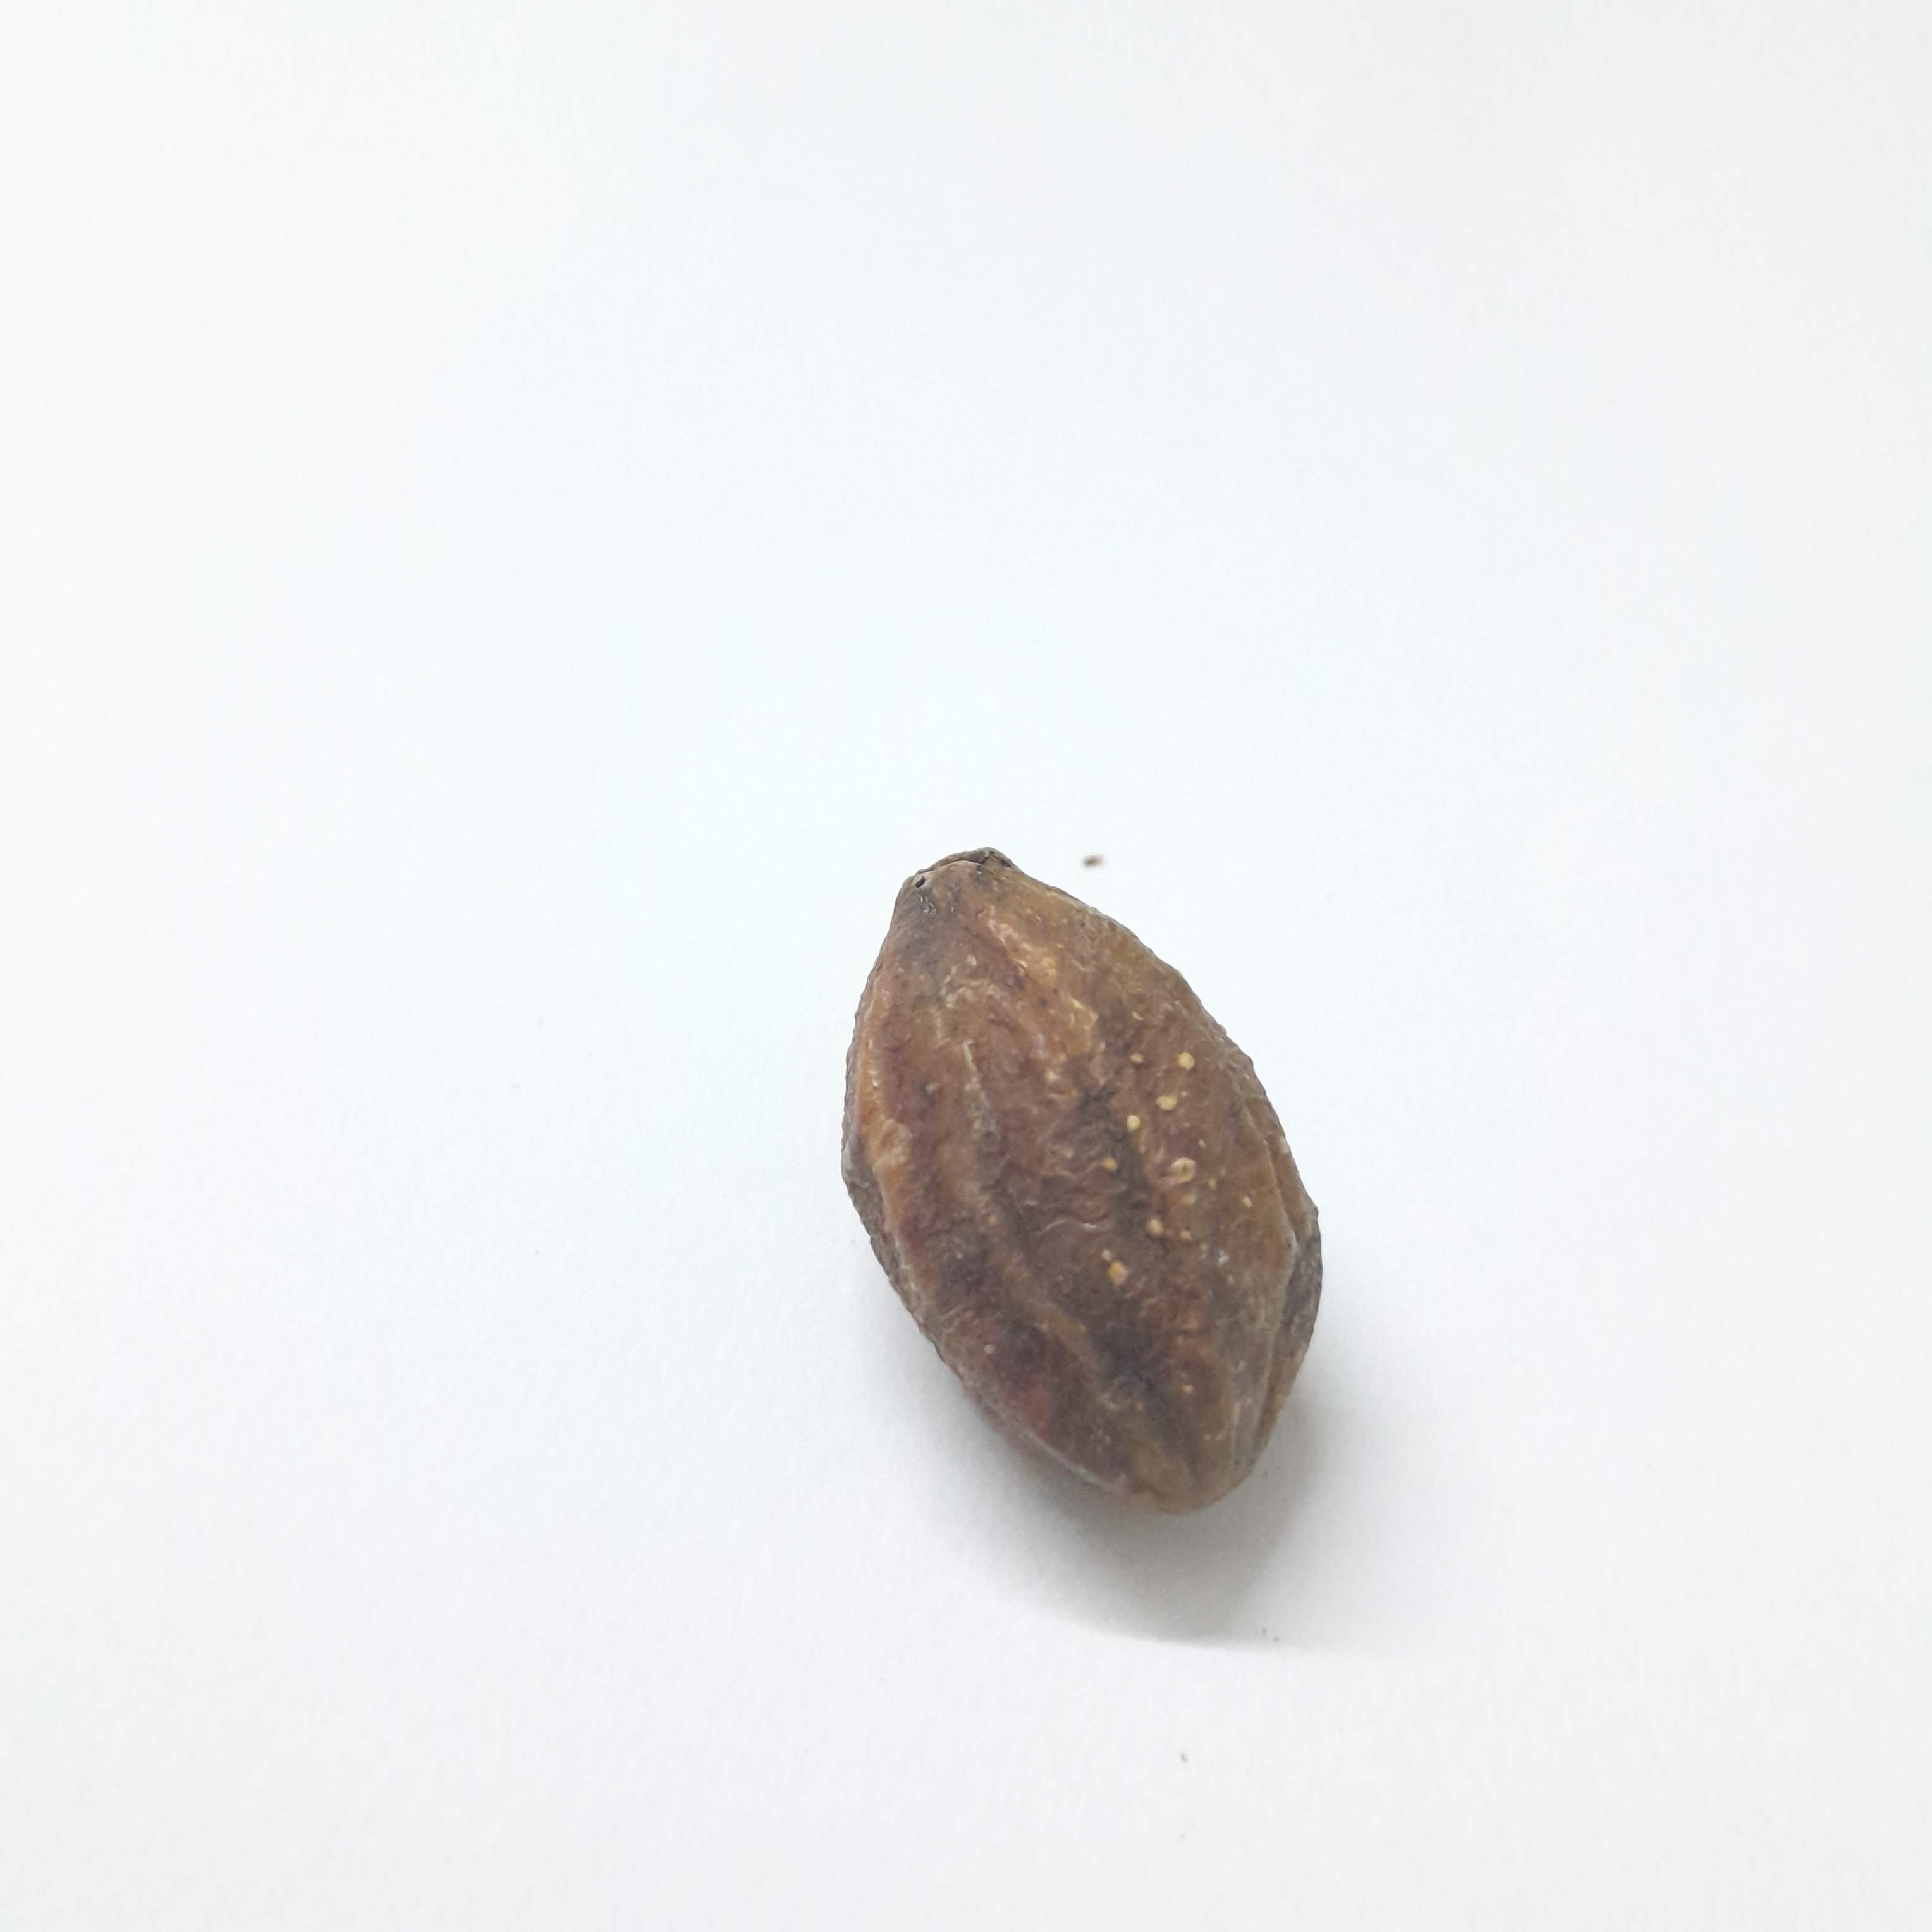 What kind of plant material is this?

hirdaa
